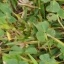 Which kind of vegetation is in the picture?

unstructured weed
